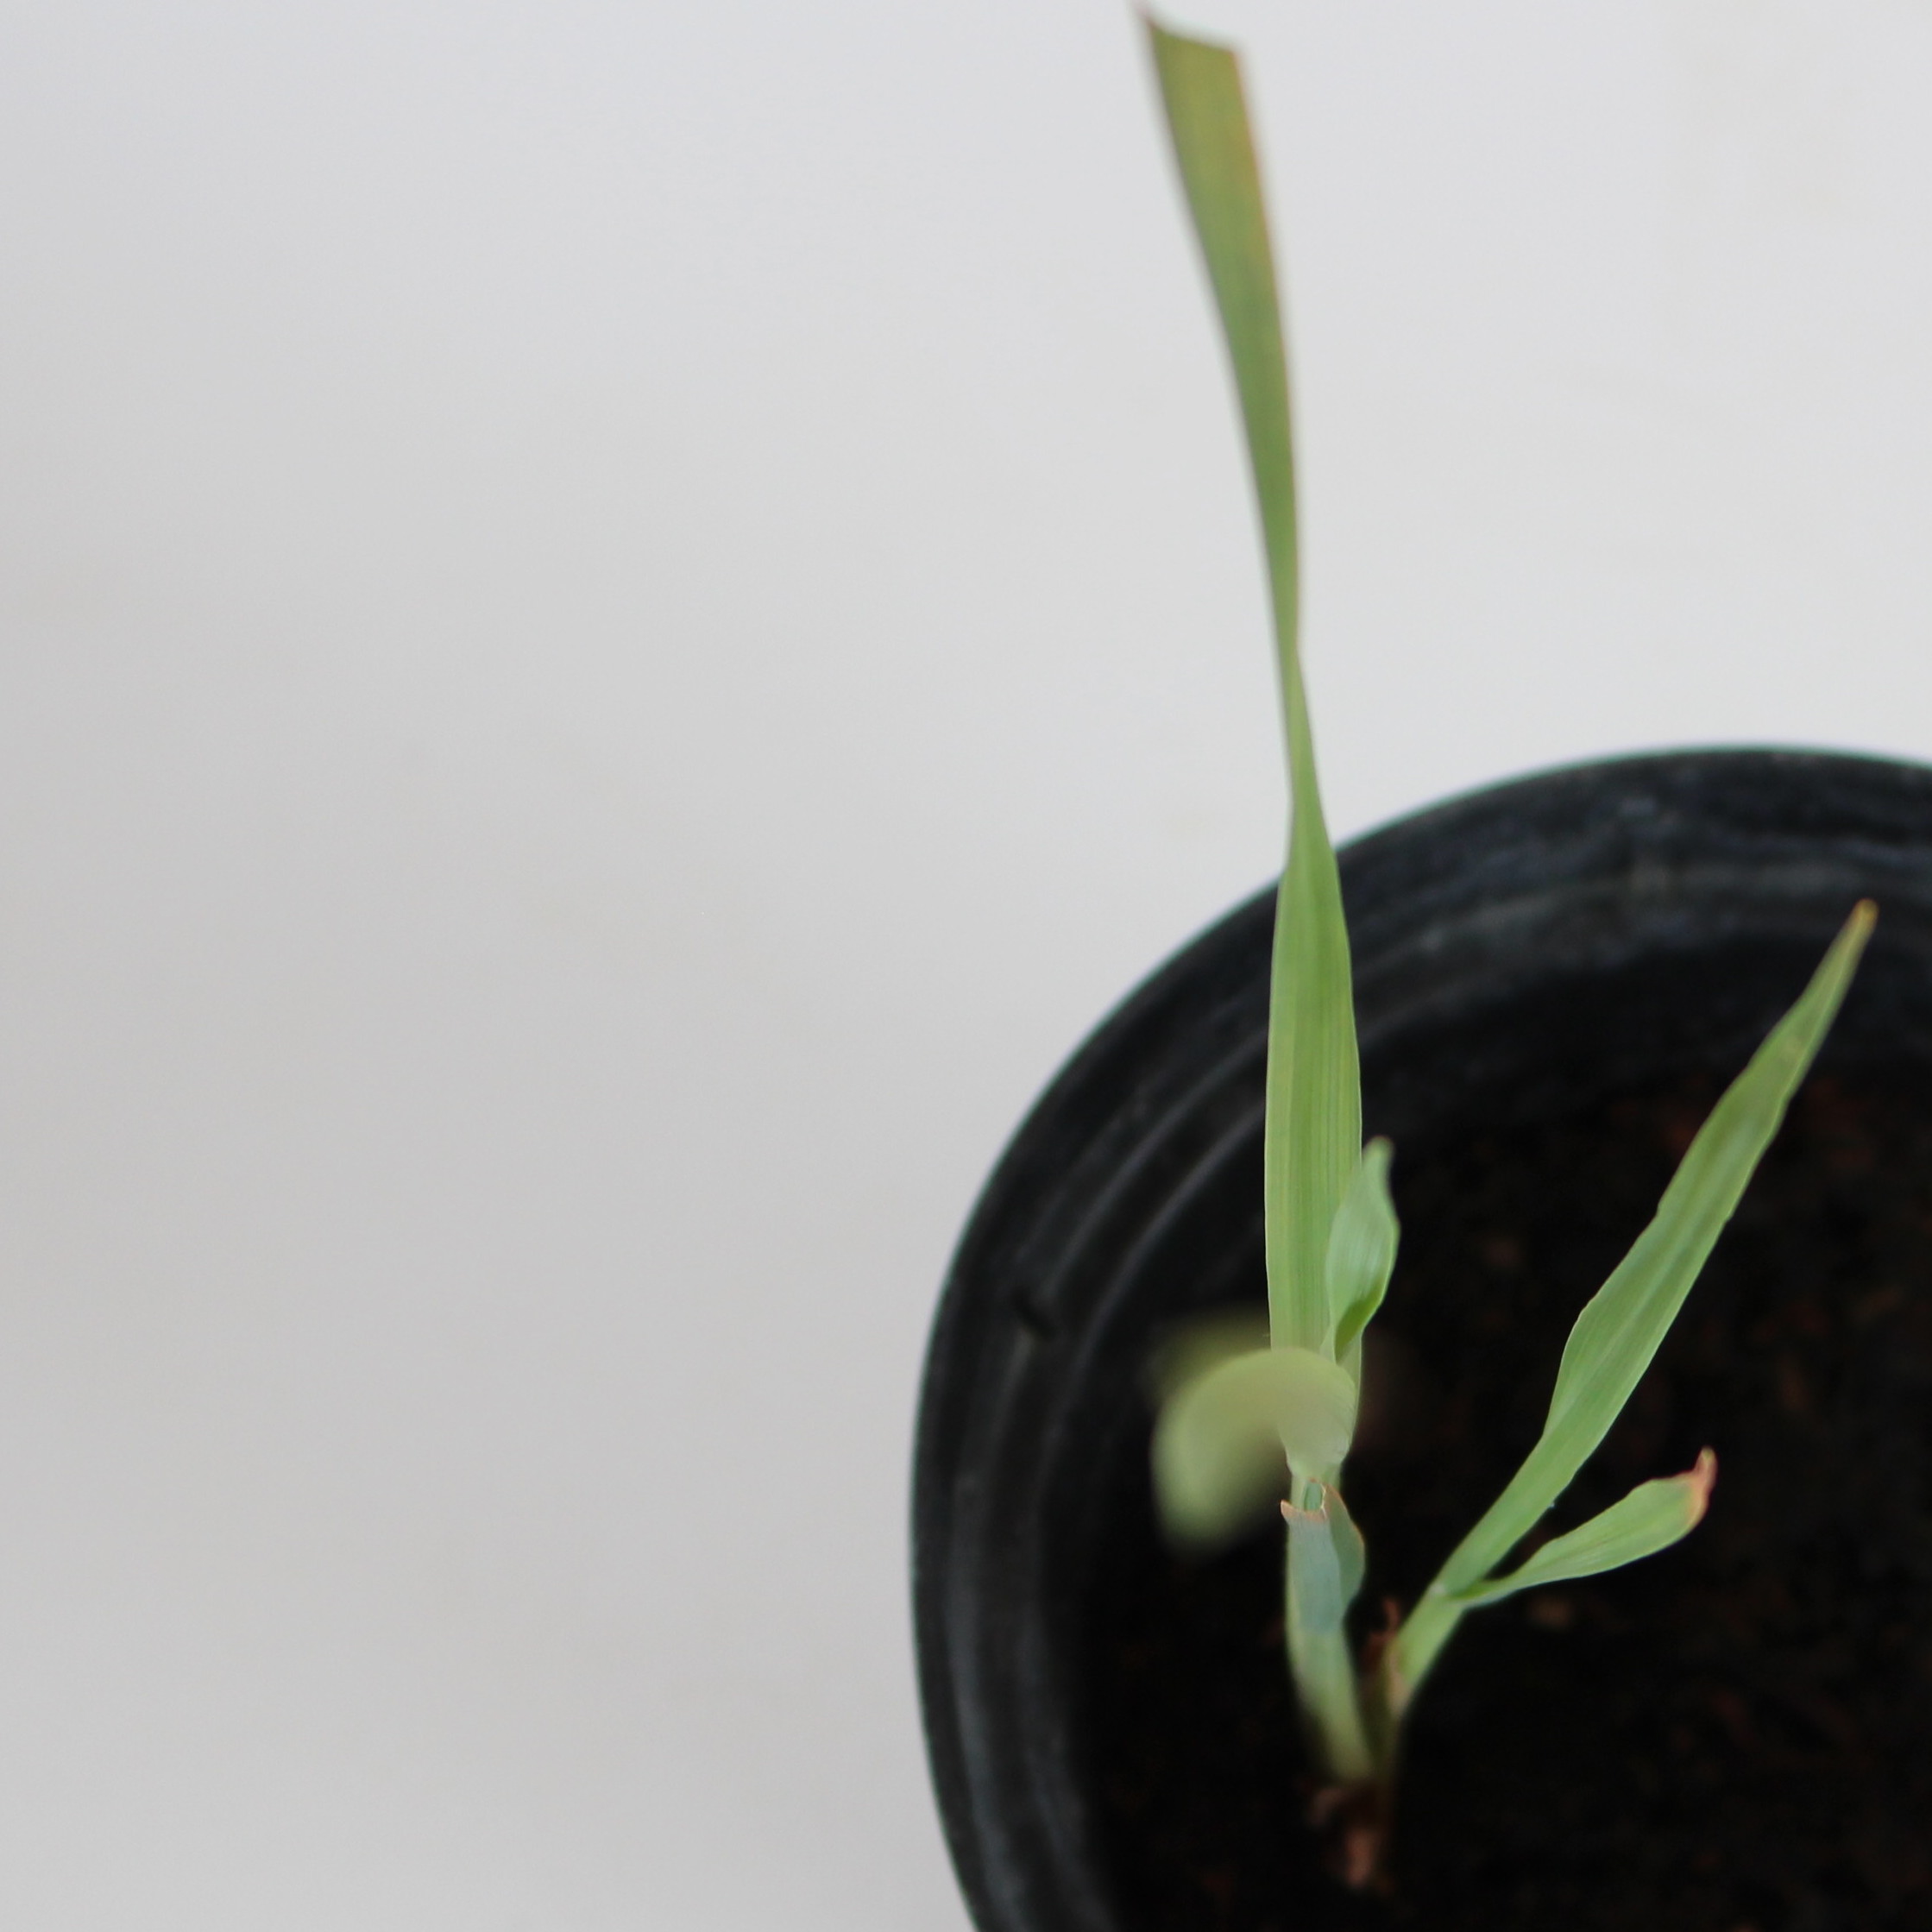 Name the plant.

Avena sterilis
